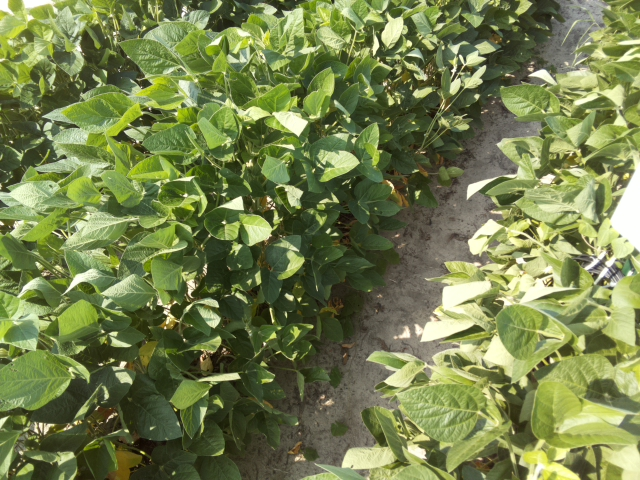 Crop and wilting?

soybean, leaflets folding inward at secondary pulvinus with no turgor loss in leaflets or petioles
